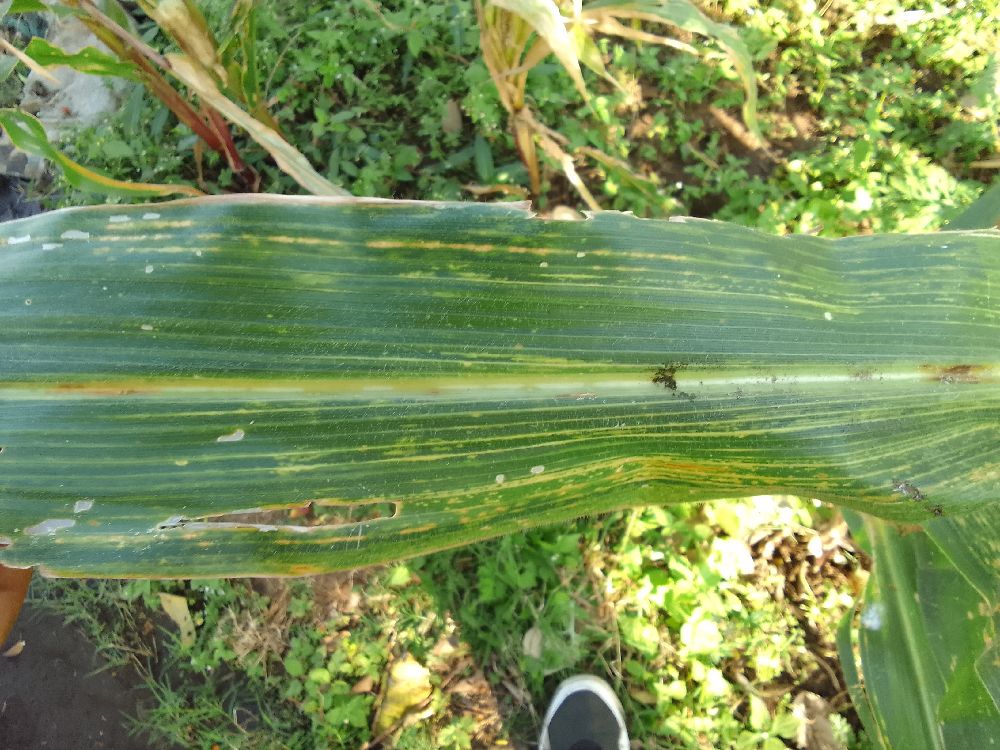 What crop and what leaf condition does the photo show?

maize, maize lethal necrosis
